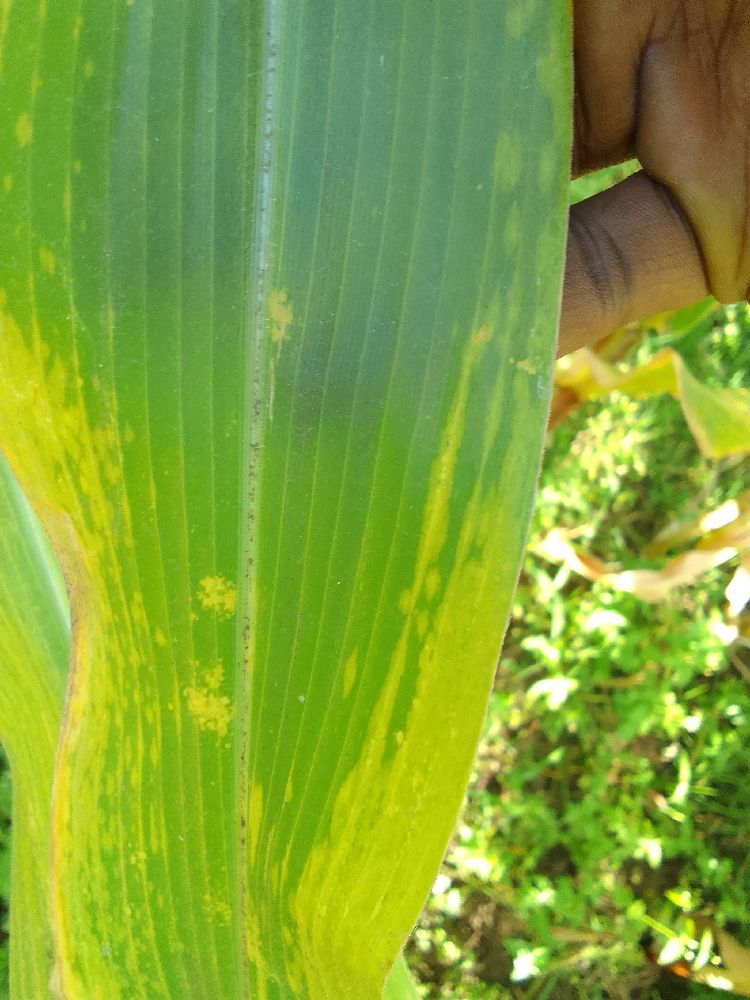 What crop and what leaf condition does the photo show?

maize, maize lethal necrosis
